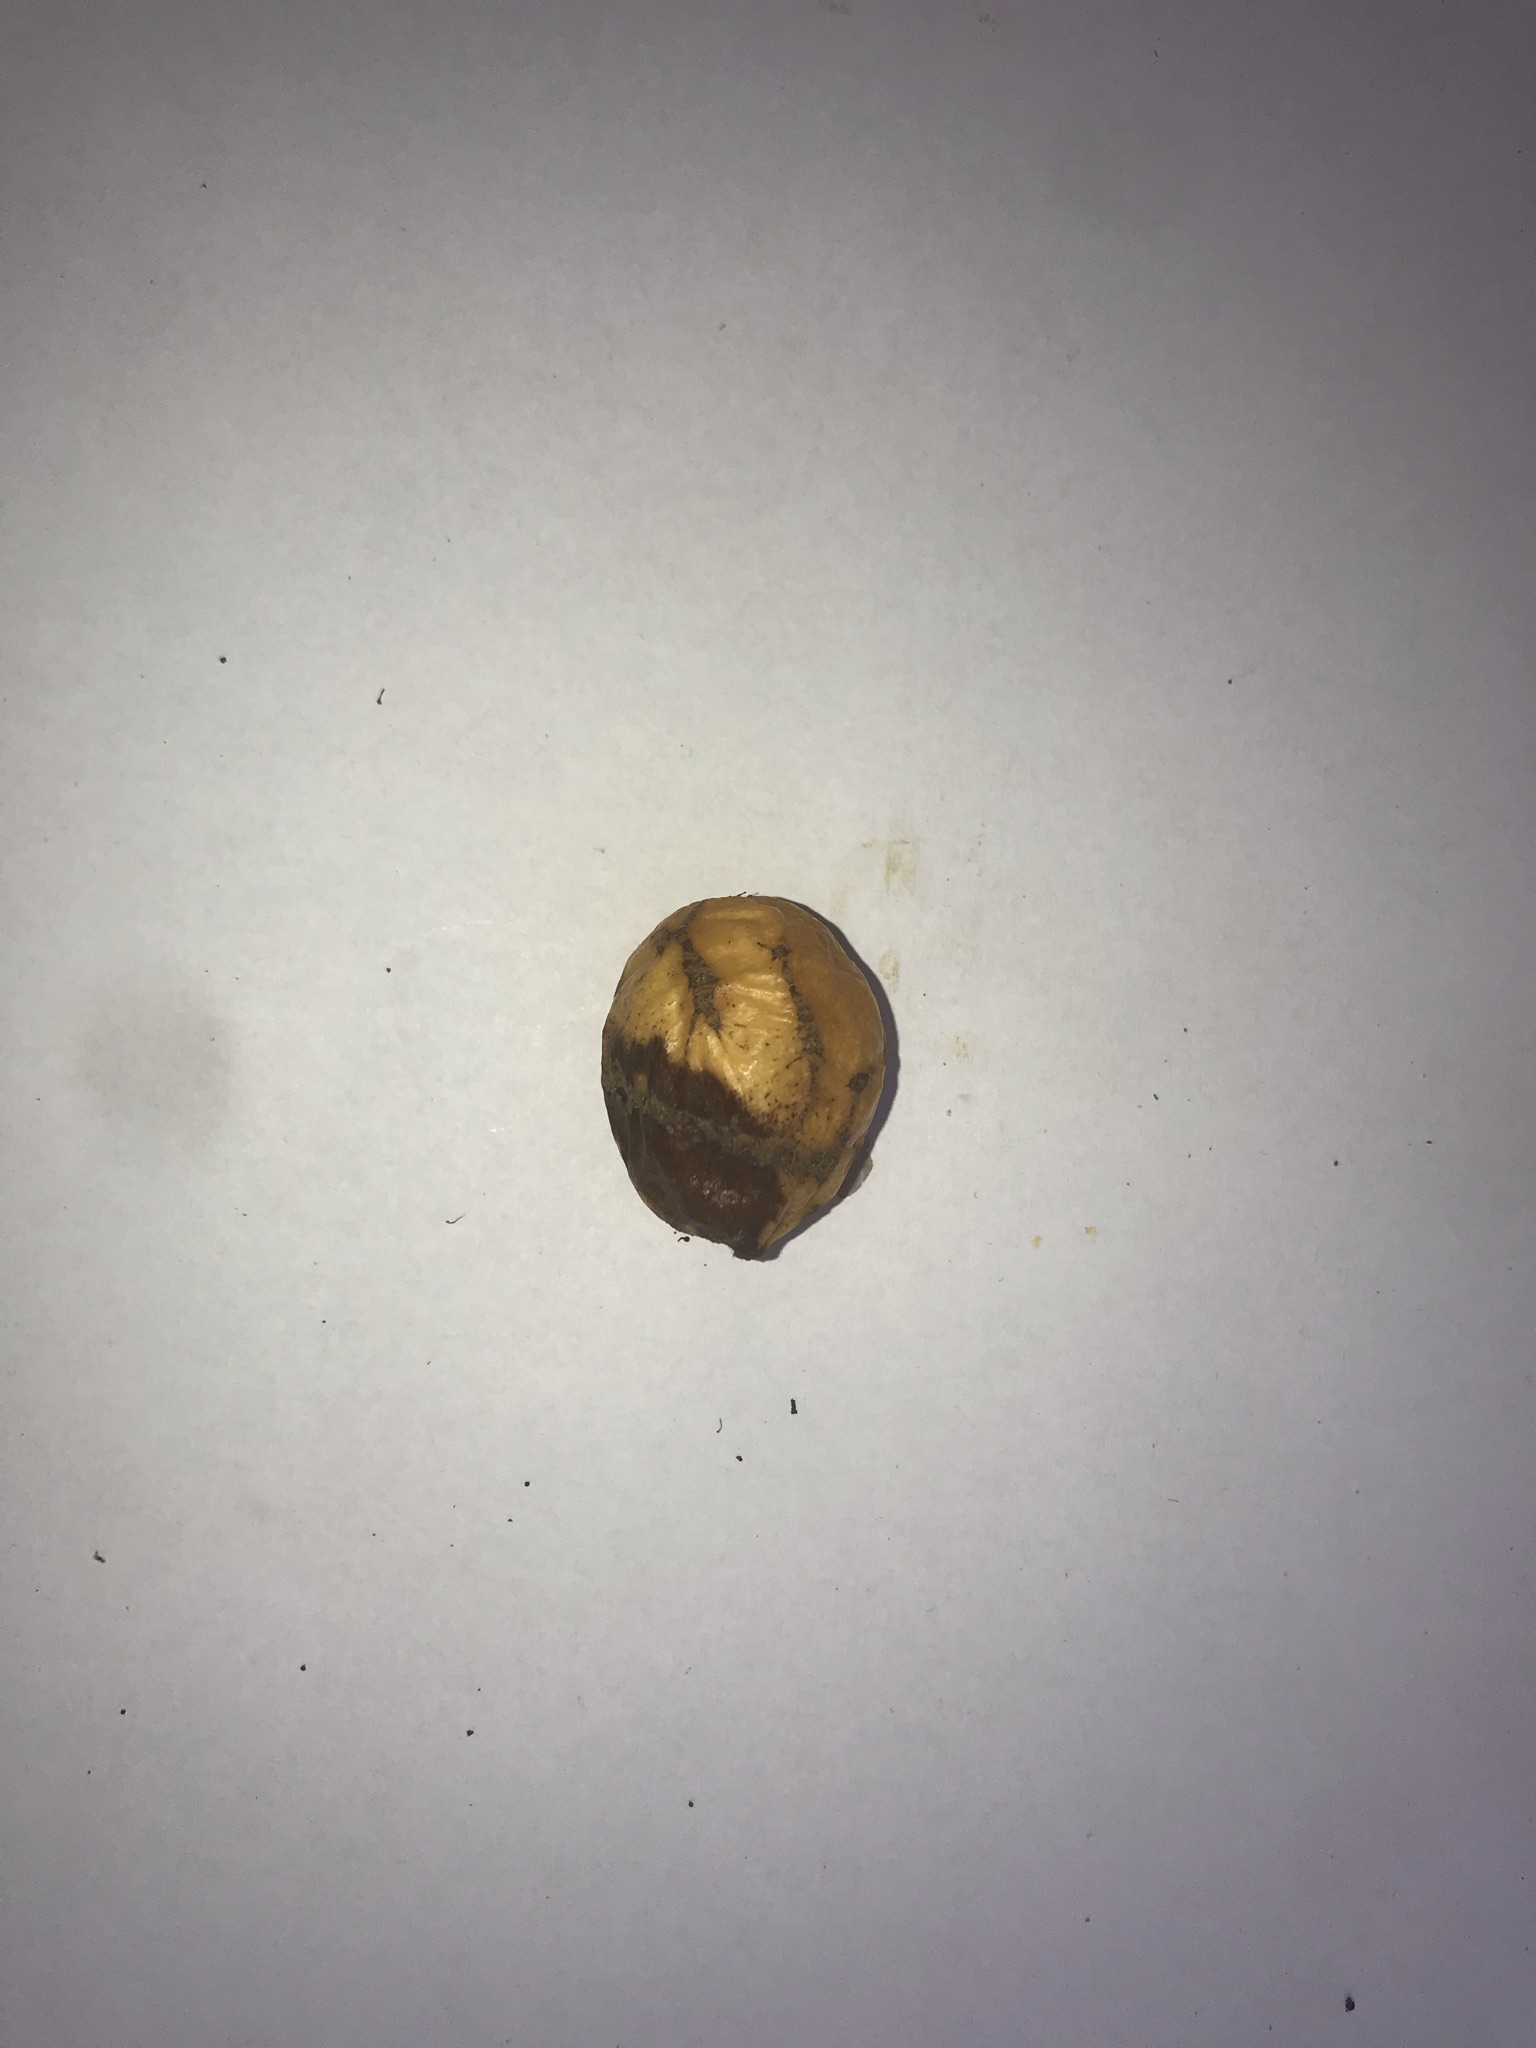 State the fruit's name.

abiu
